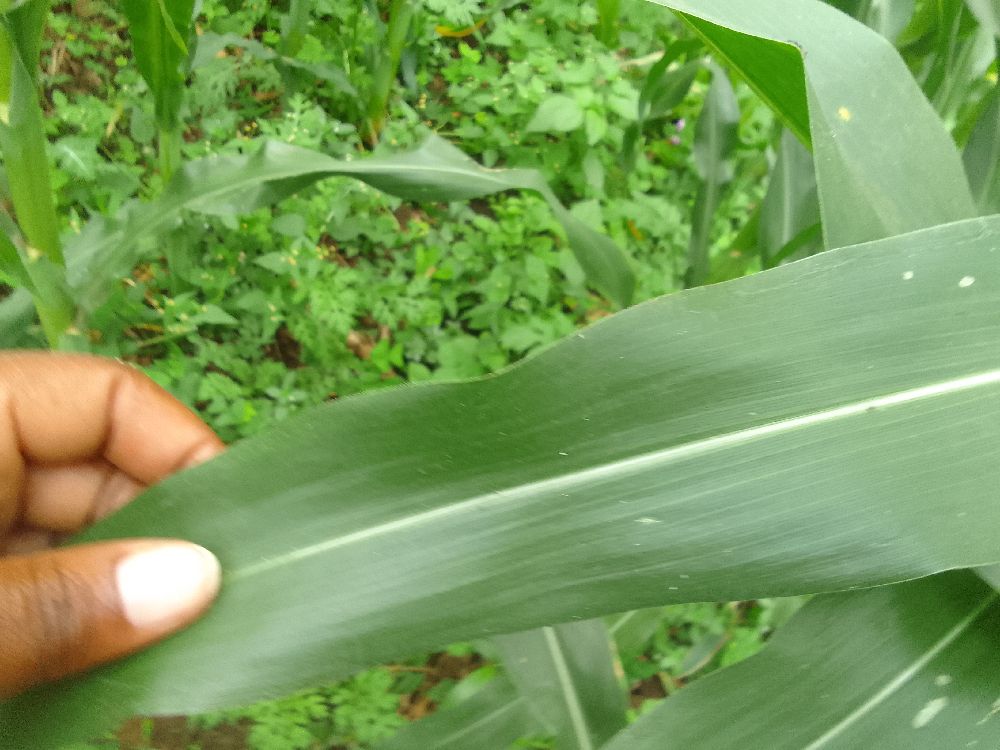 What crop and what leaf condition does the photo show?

maize, healthy
